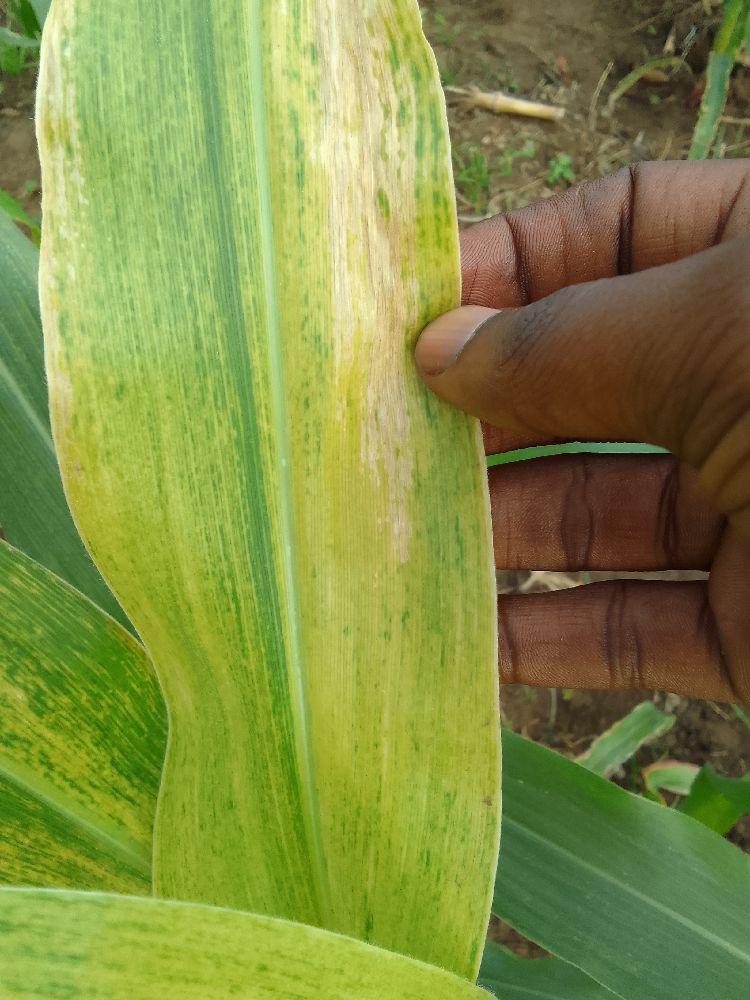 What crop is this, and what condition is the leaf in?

maize, maize lethal necrosis
